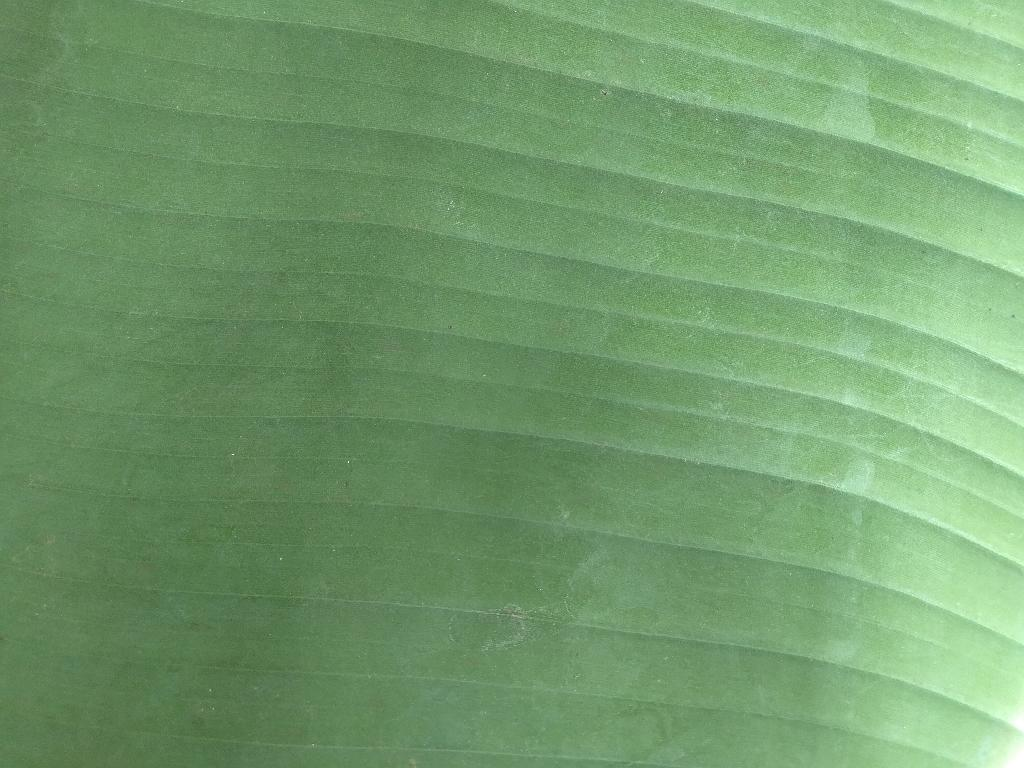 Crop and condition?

banana, healthy
